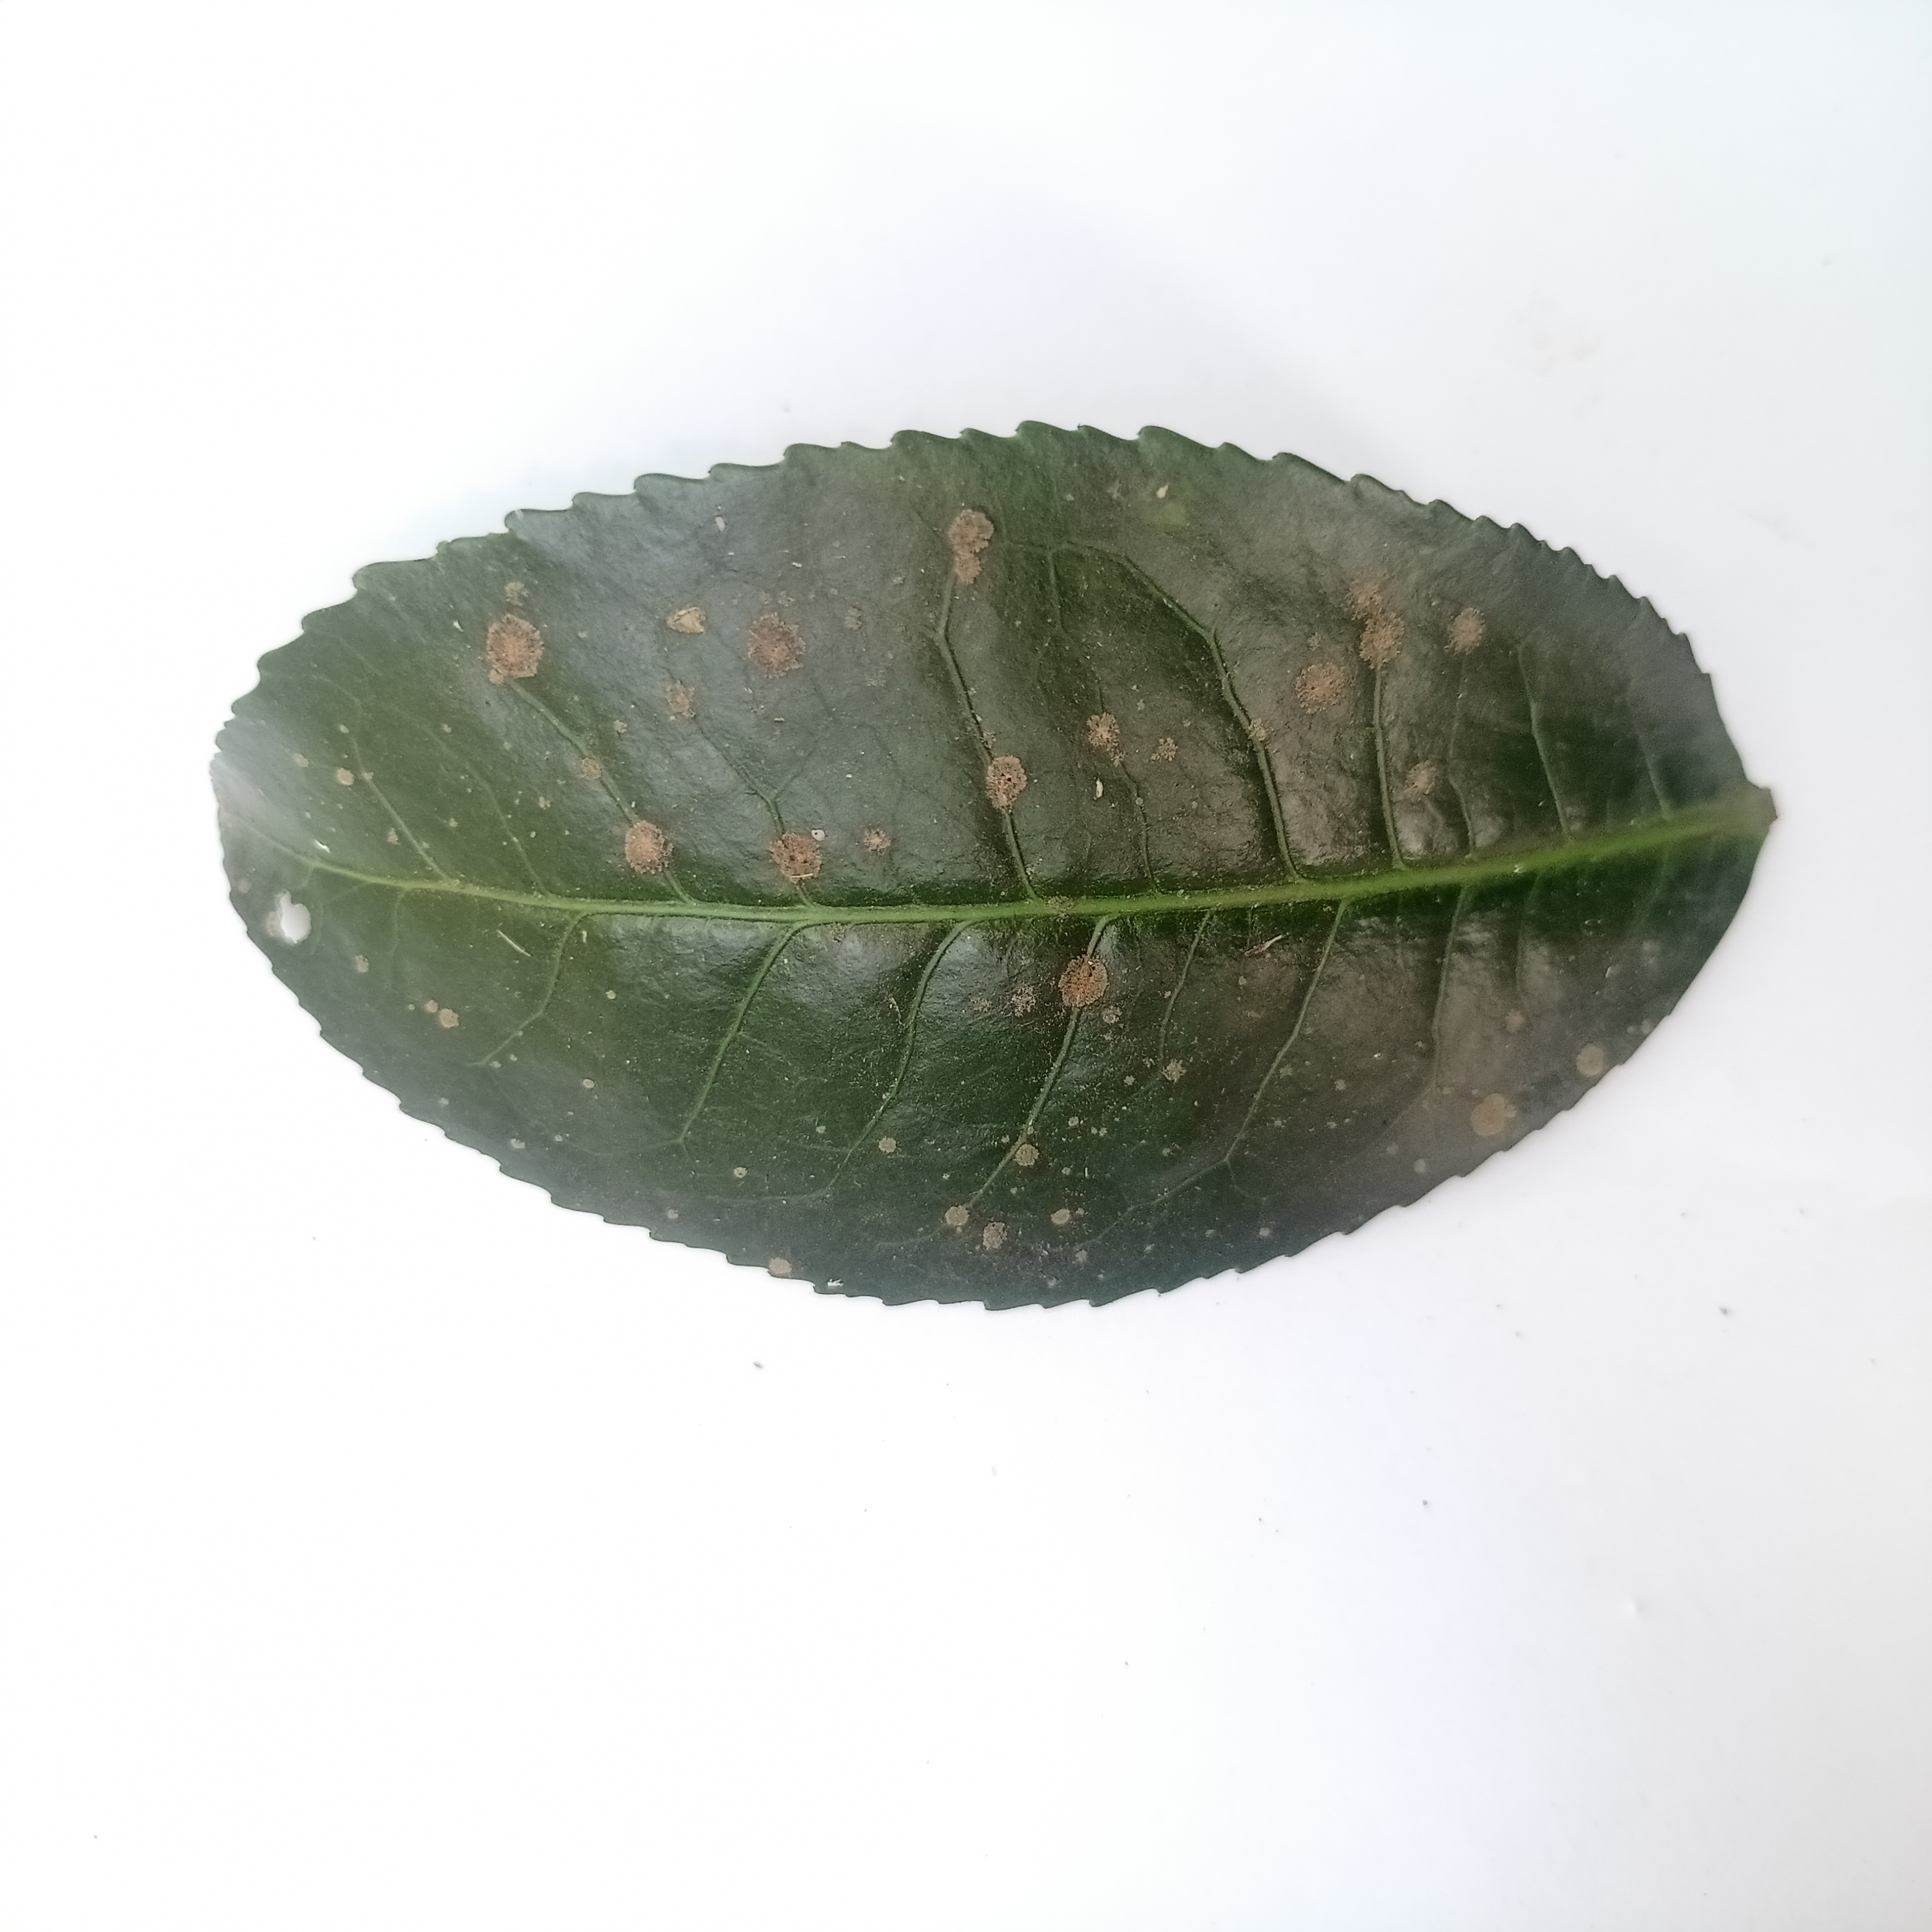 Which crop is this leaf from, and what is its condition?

tea, algal leaf
